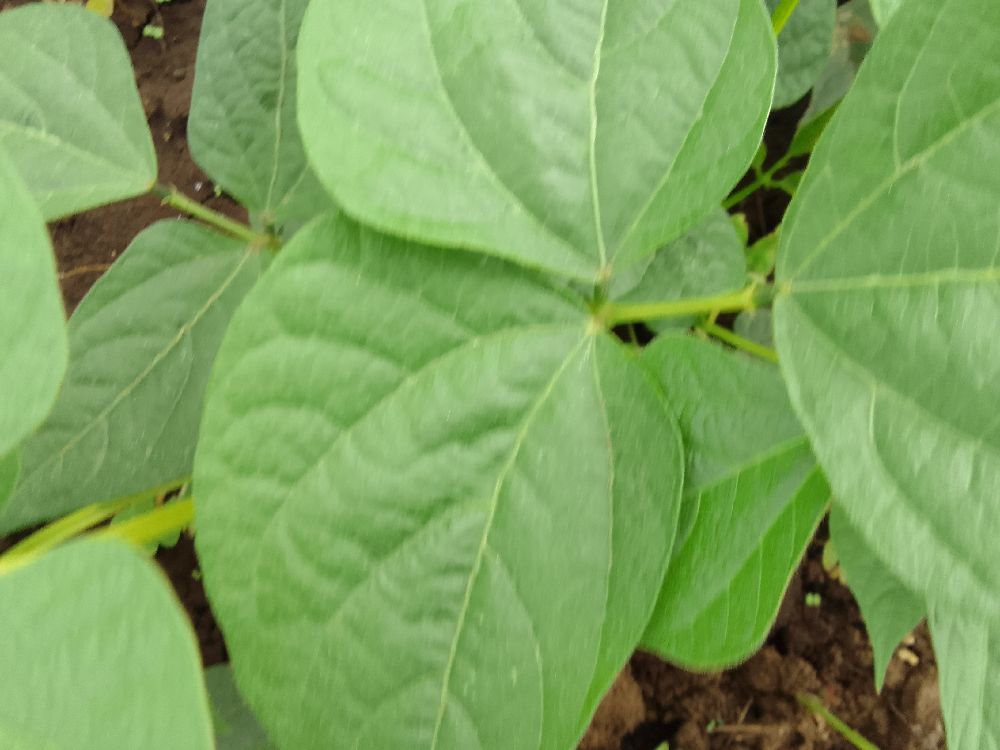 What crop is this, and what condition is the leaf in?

common bean, healthy
